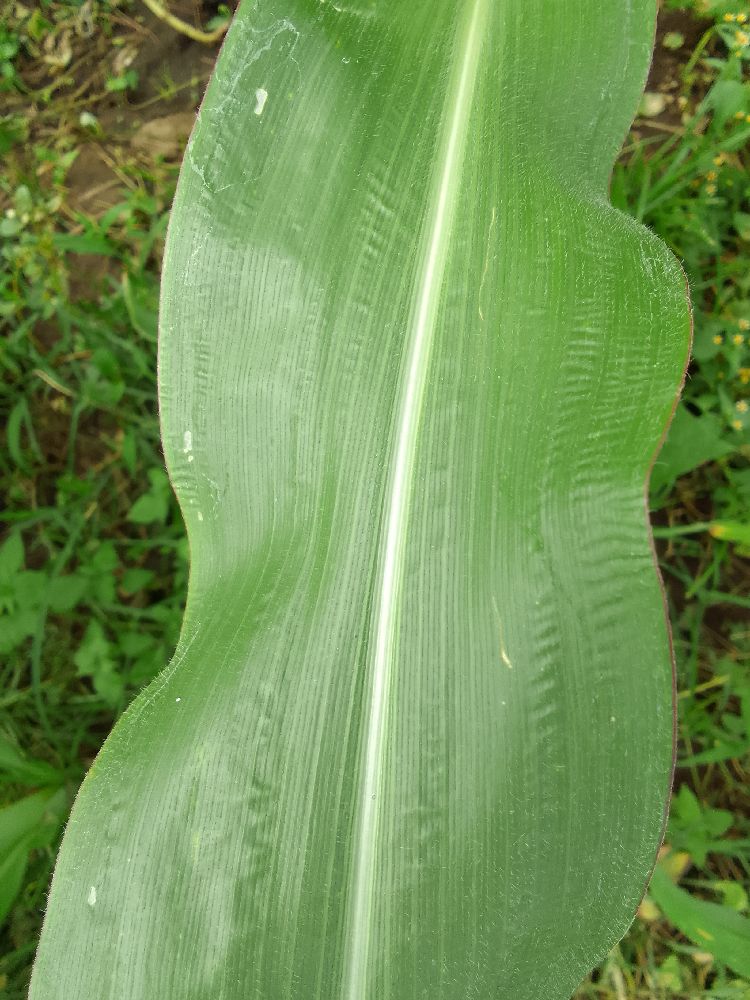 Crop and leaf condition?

maize, healthy
